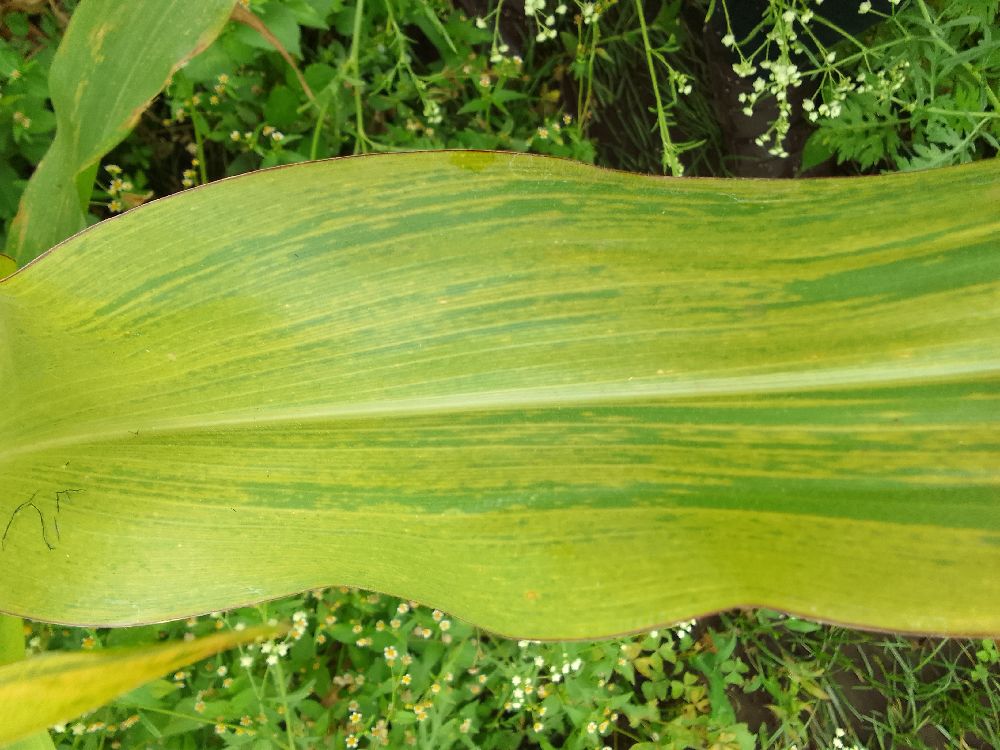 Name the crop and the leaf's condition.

maize, maize lethal necrosis
